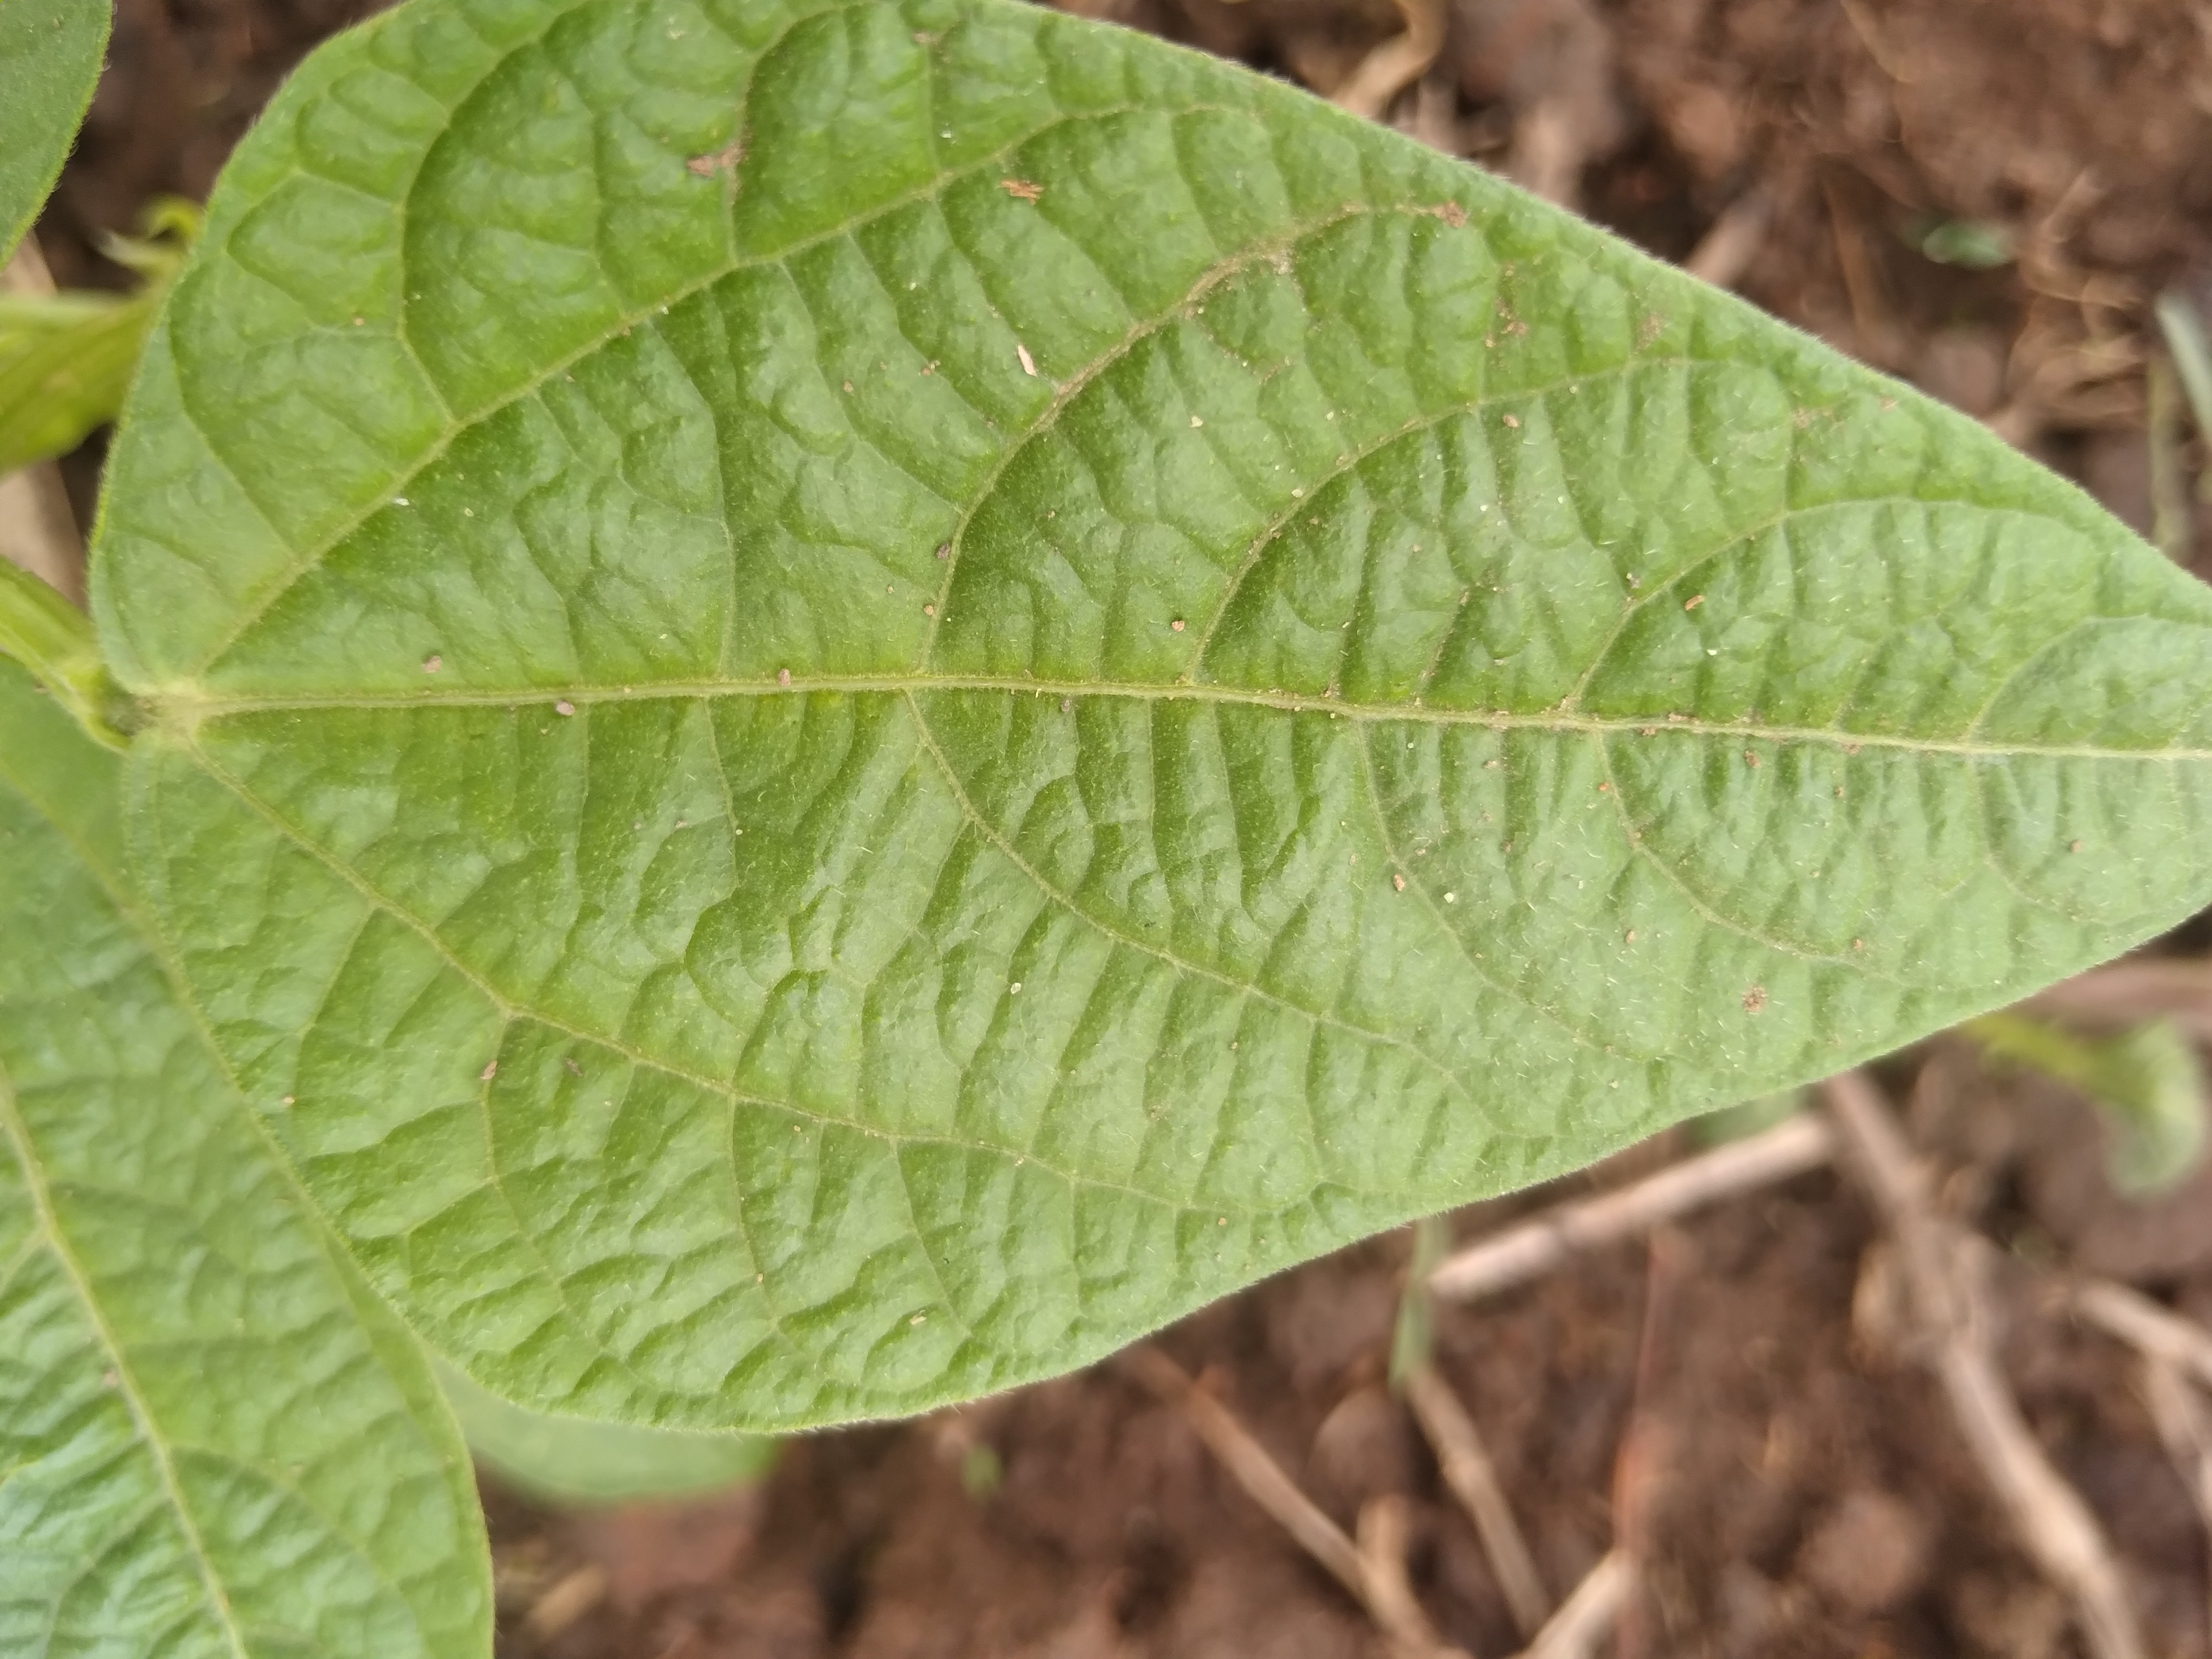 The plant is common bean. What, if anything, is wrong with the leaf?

healthy
